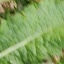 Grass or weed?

structured weed
